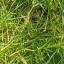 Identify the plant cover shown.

grass
